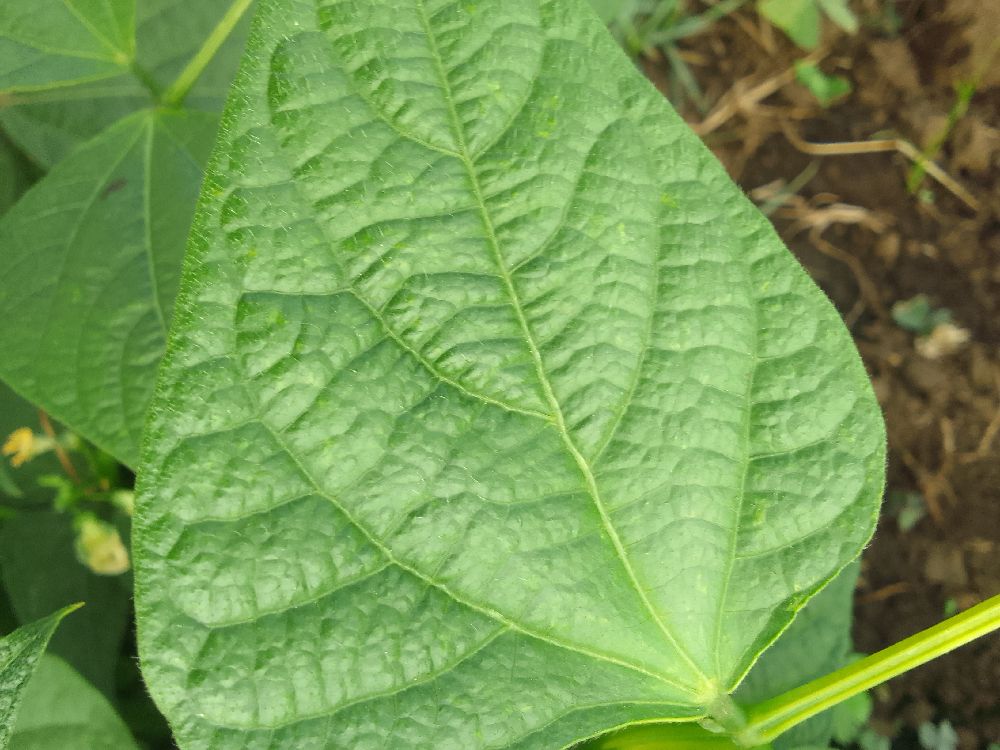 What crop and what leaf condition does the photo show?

common bean, healthy
